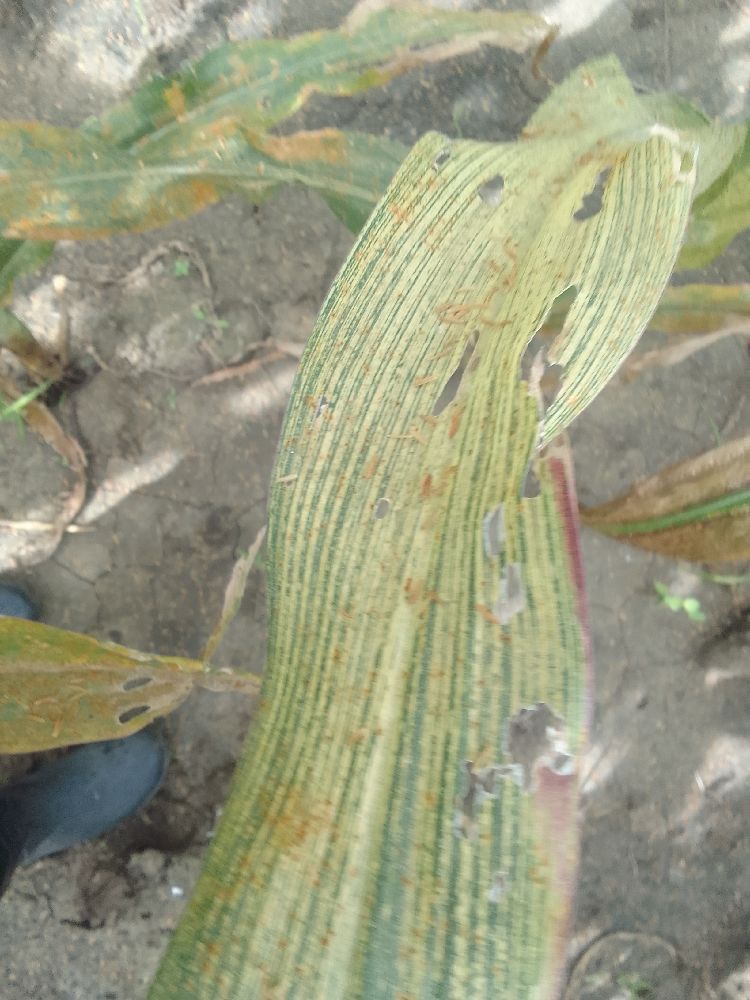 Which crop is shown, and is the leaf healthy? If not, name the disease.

maize, maize streak virus
